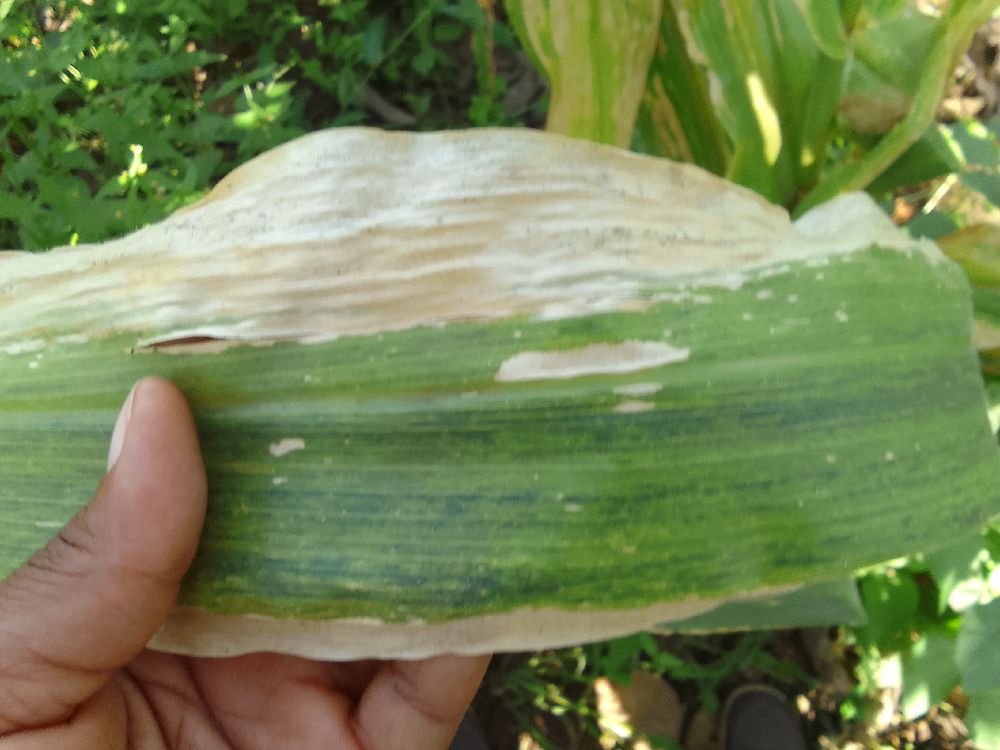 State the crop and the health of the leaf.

maize, maize lethal necrosis
